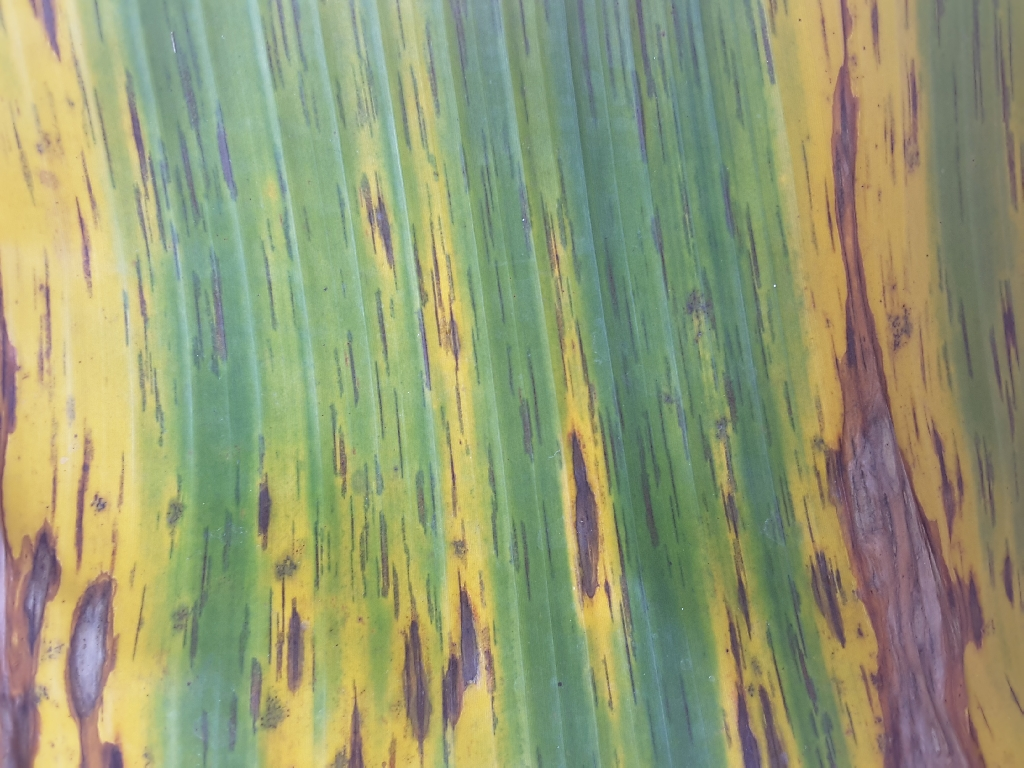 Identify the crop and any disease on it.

banana, black sigatoka
